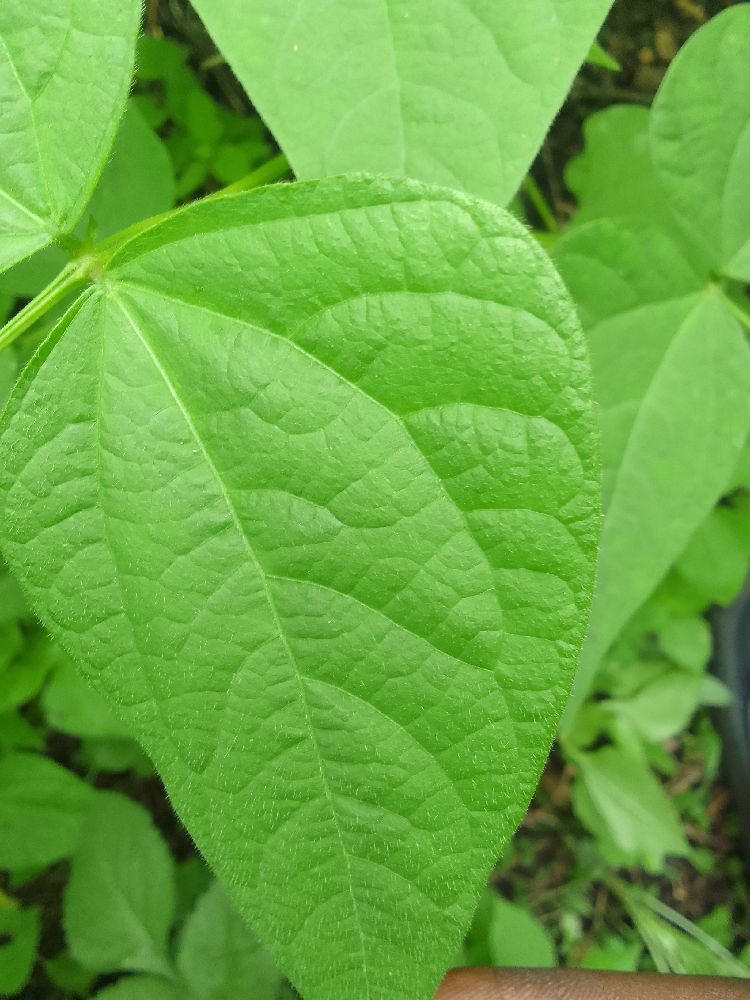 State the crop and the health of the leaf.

common bean, healthy
